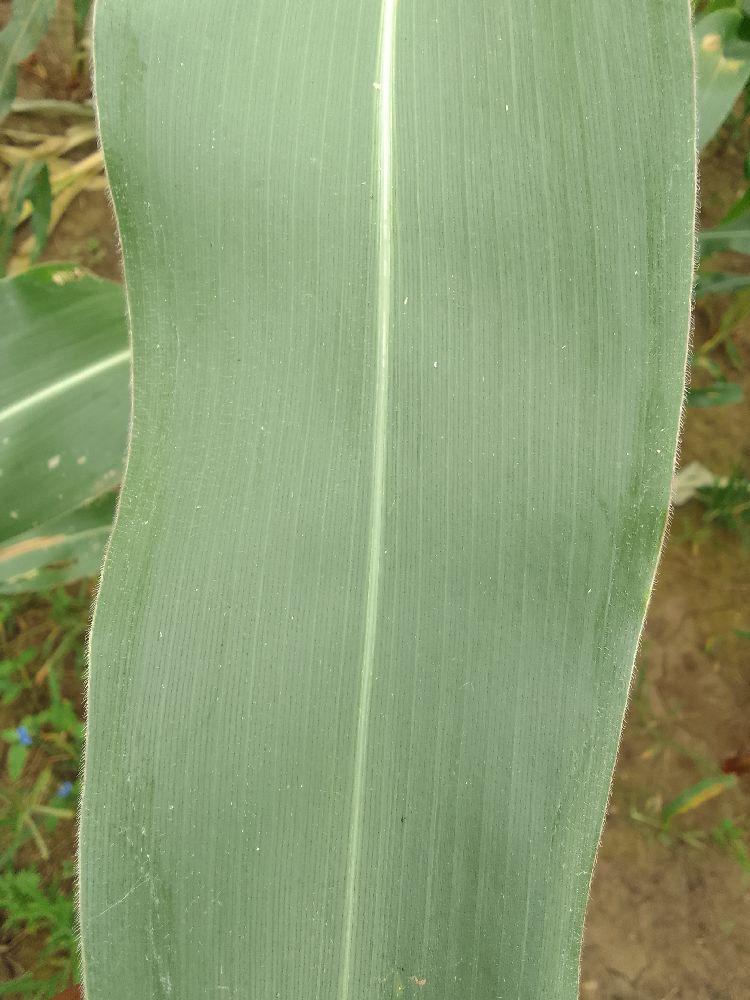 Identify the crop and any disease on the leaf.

maize, healthy
